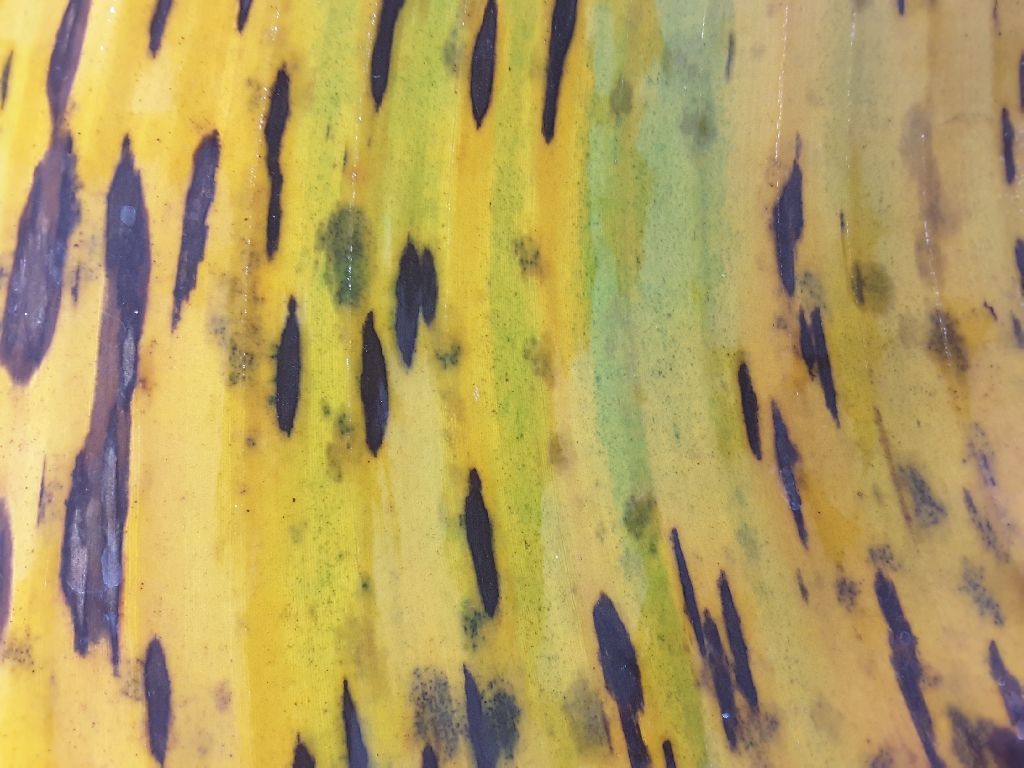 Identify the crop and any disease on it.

banana, black sigatoka
